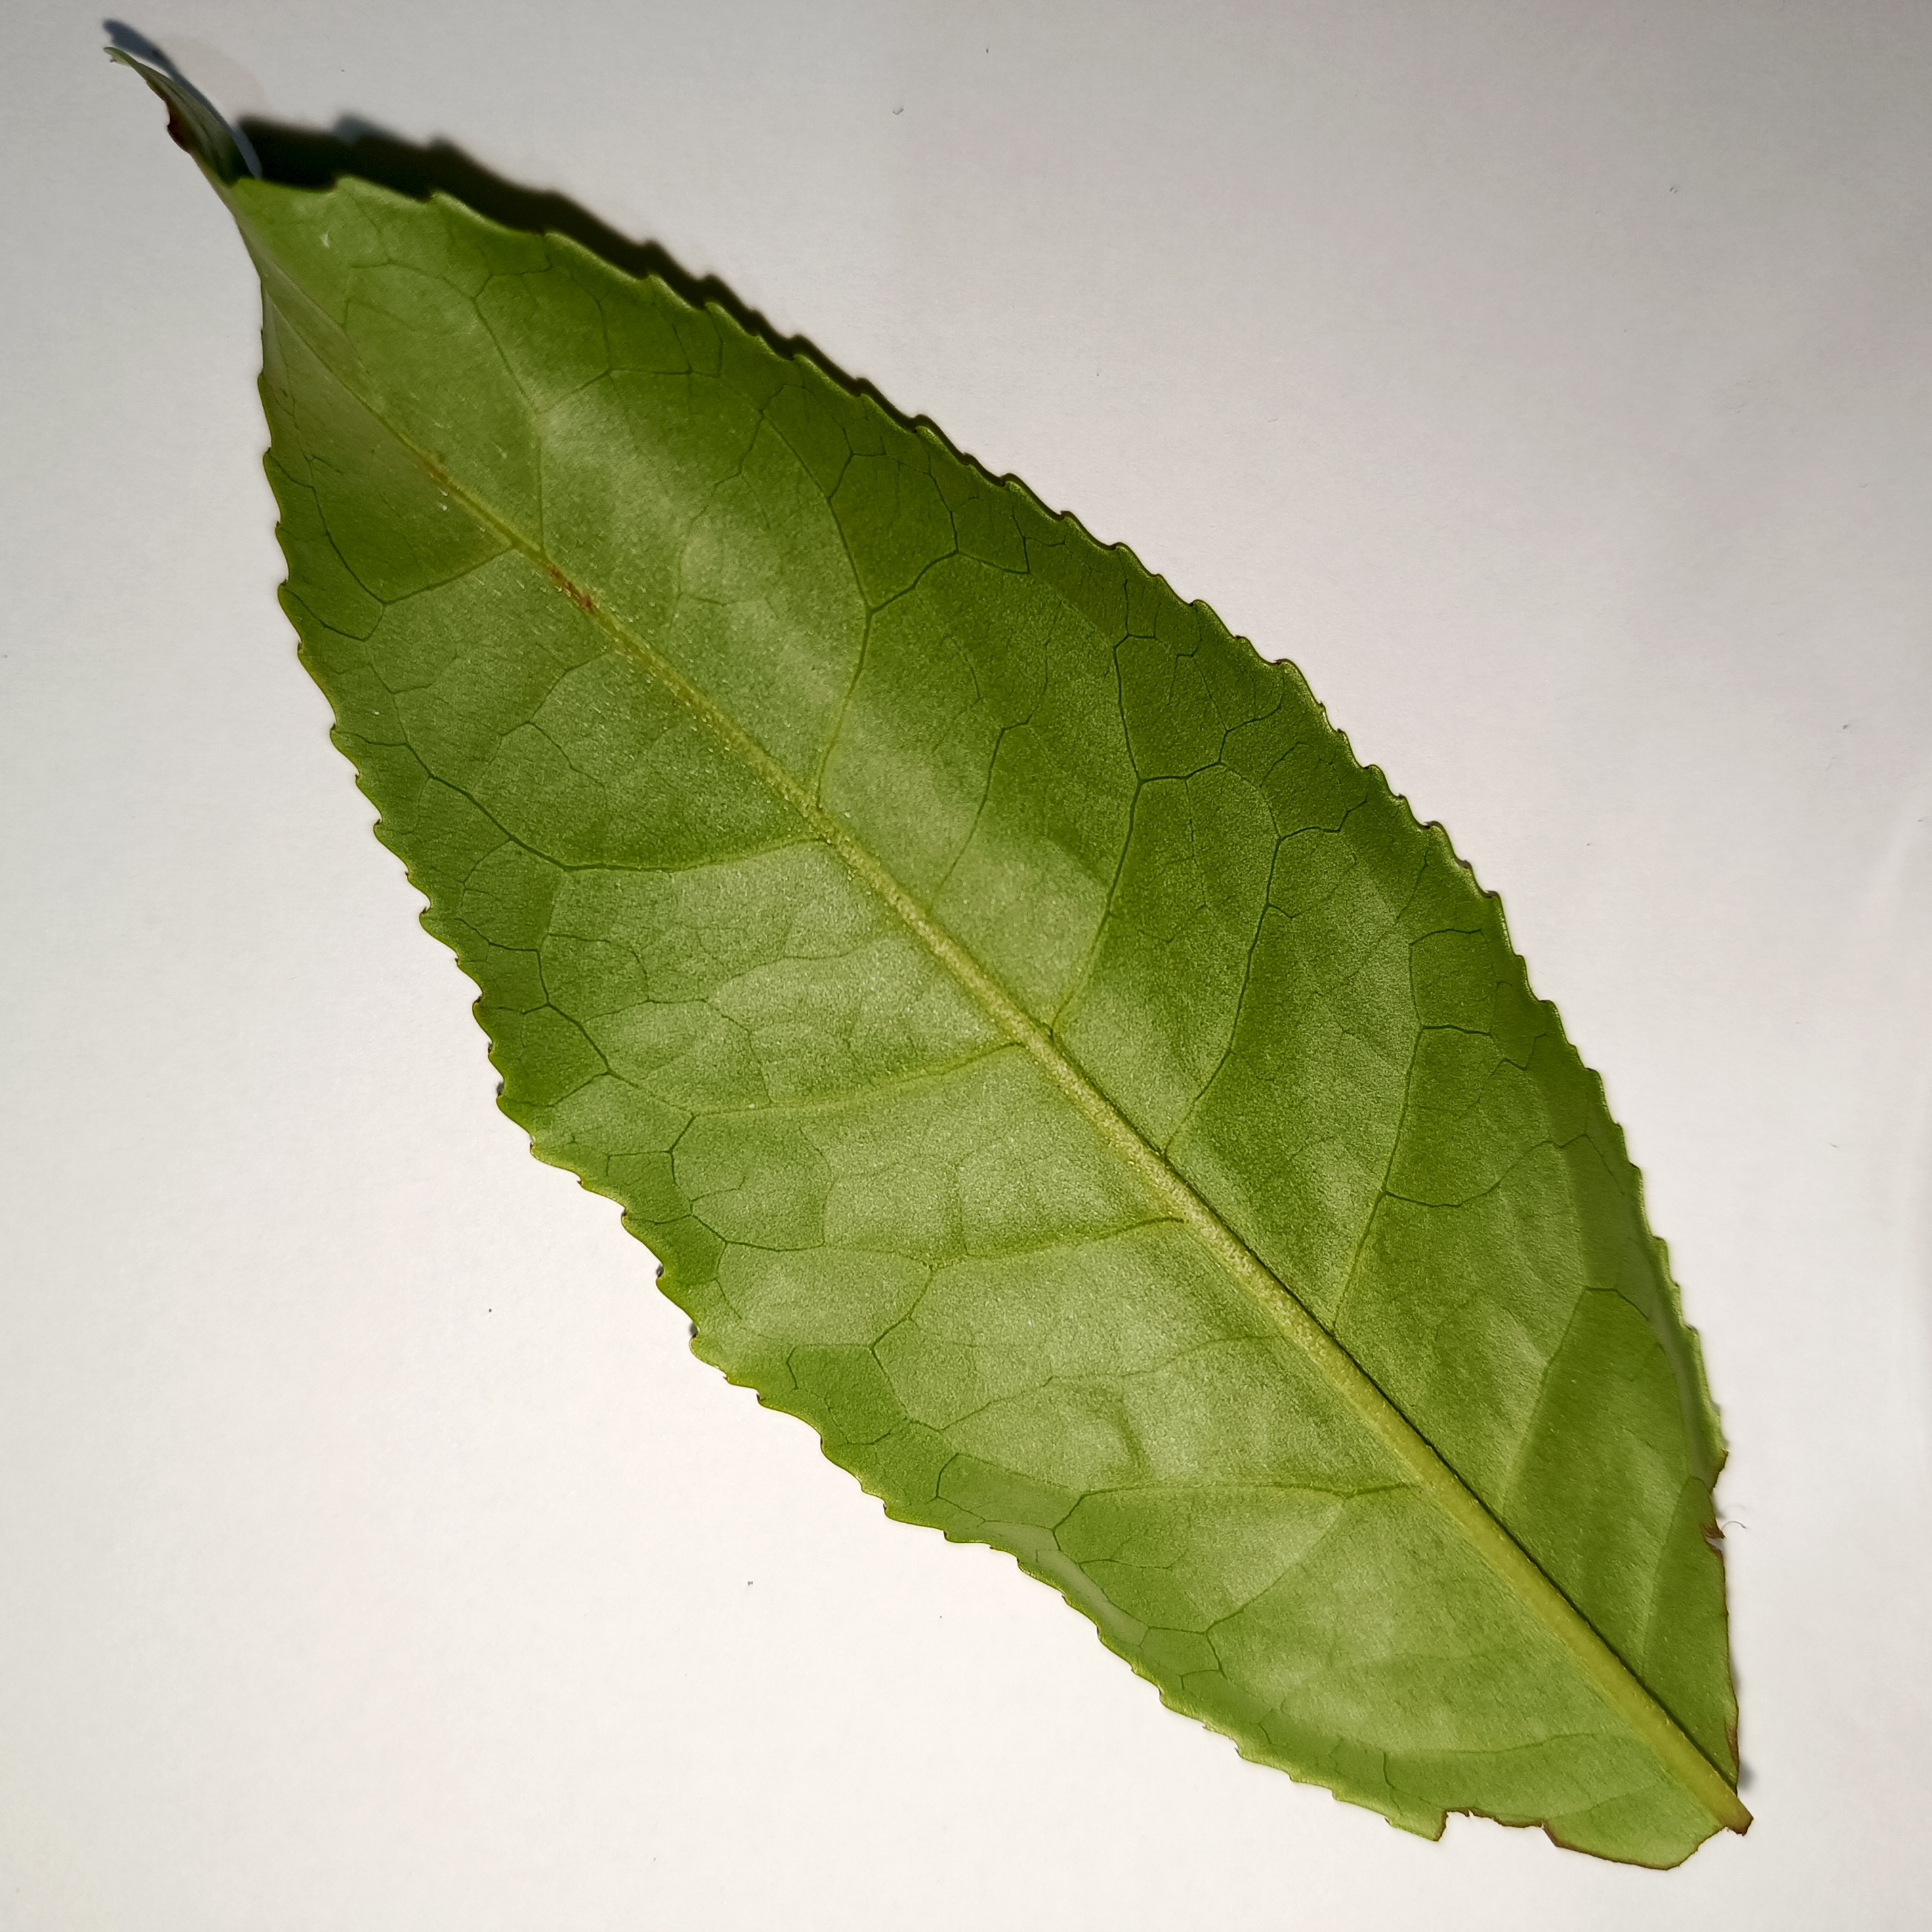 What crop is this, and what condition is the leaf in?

tea, healthy
